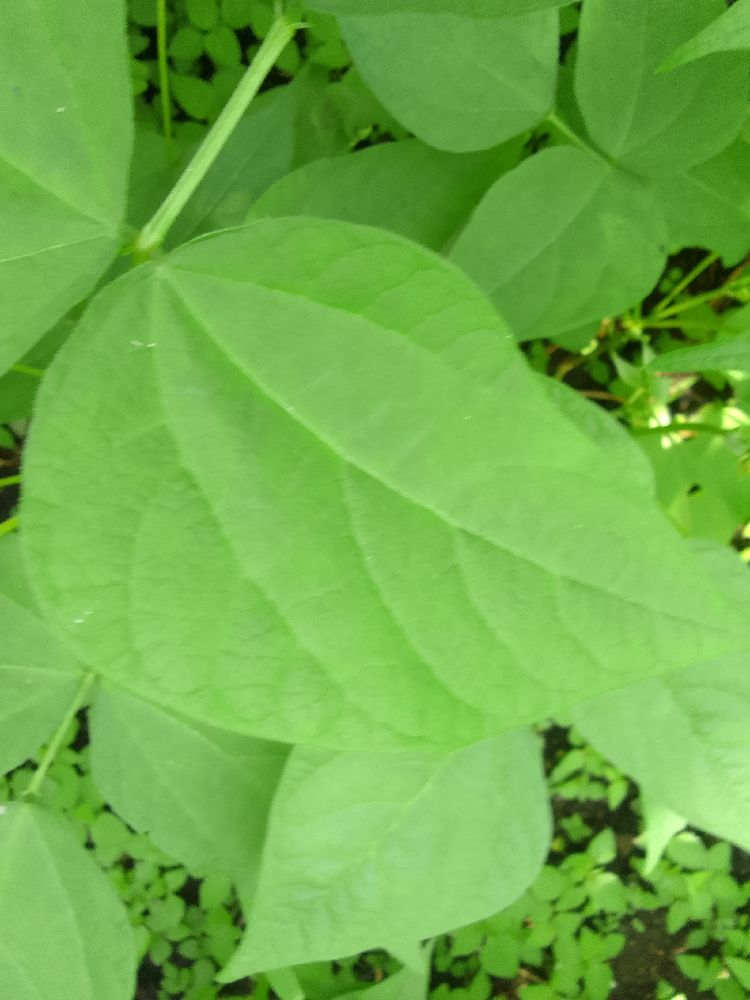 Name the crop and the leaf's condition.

common bean, healthy
